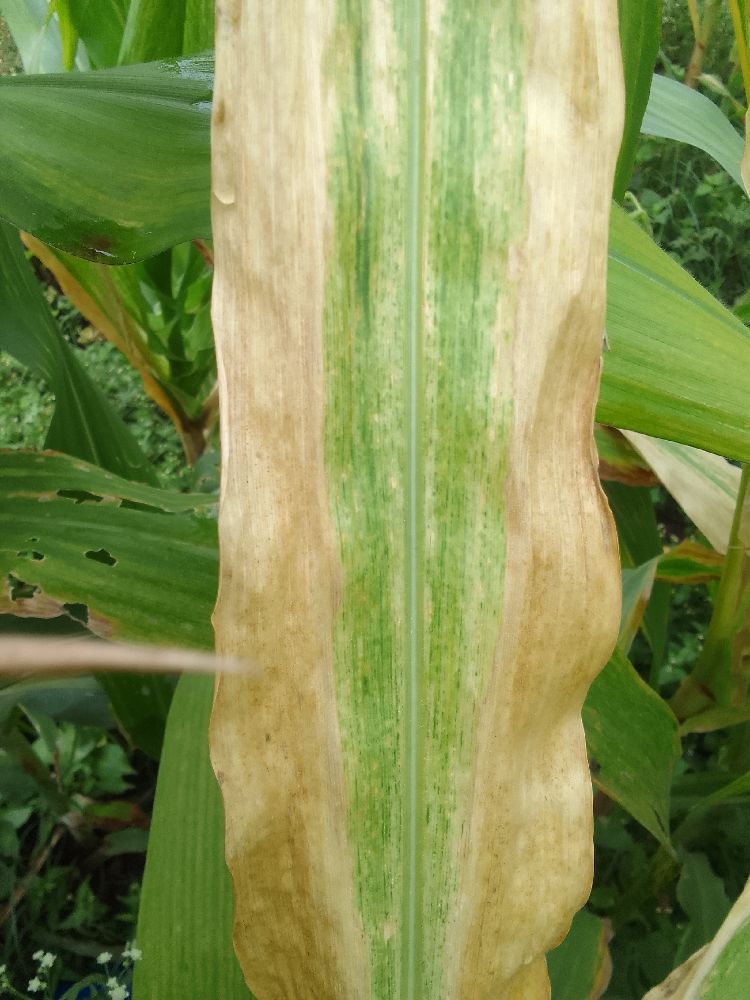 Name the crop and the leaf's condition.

maize, maize lethal necrosis
